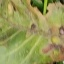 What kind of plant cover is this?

grass
